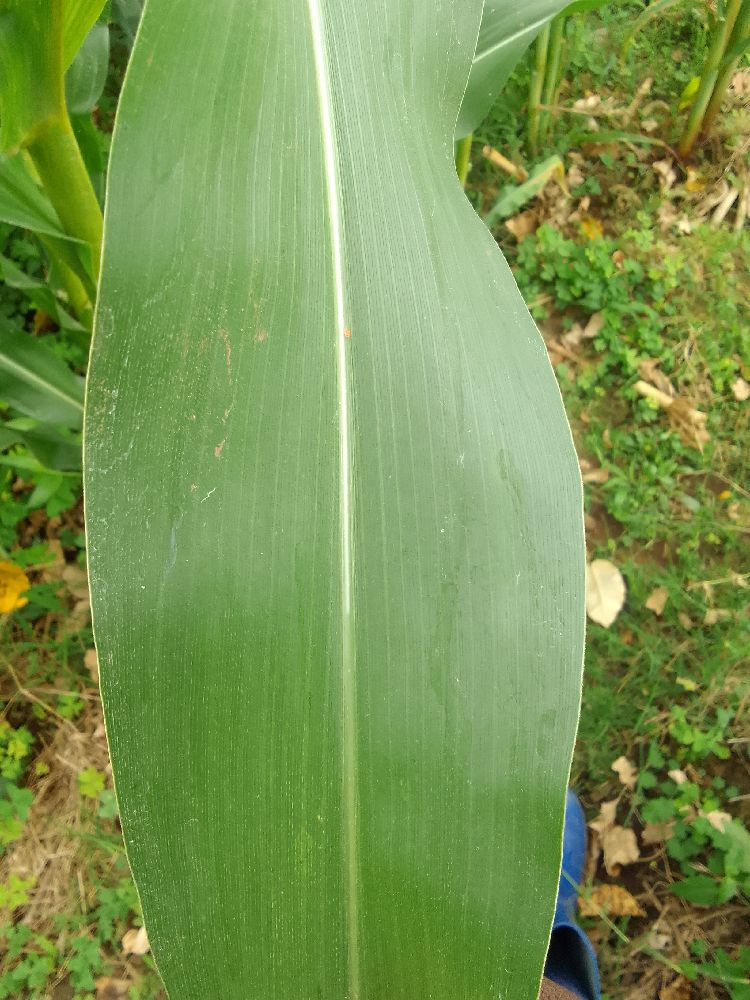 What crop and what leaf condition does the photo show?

maize, healthy
